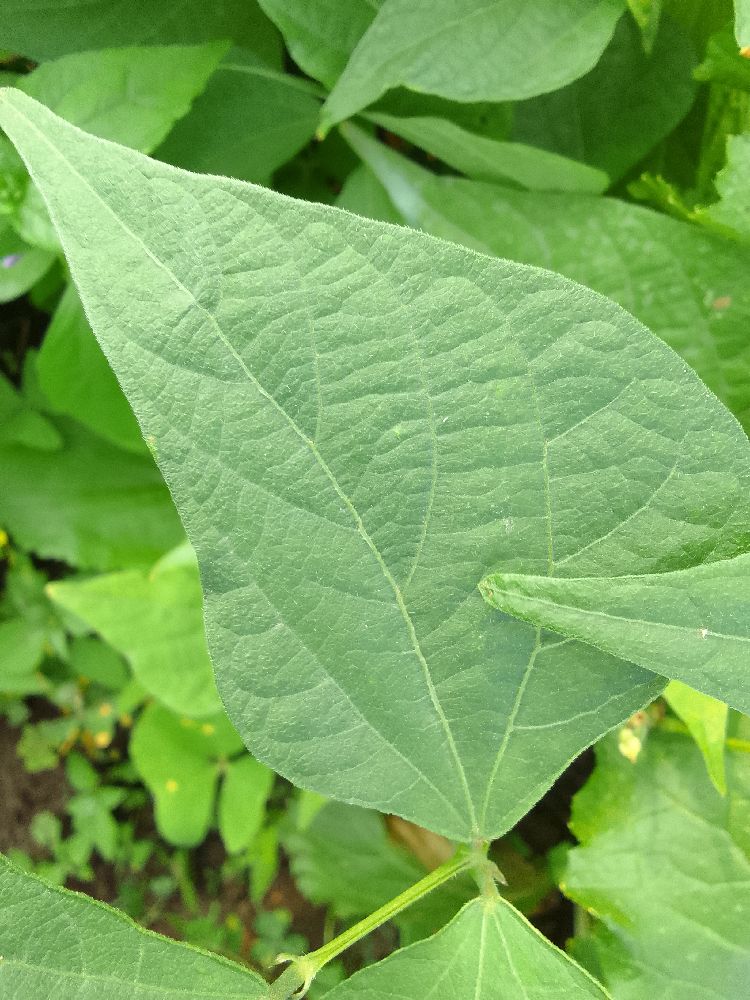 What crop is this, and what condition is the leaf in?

common bean, healthy
